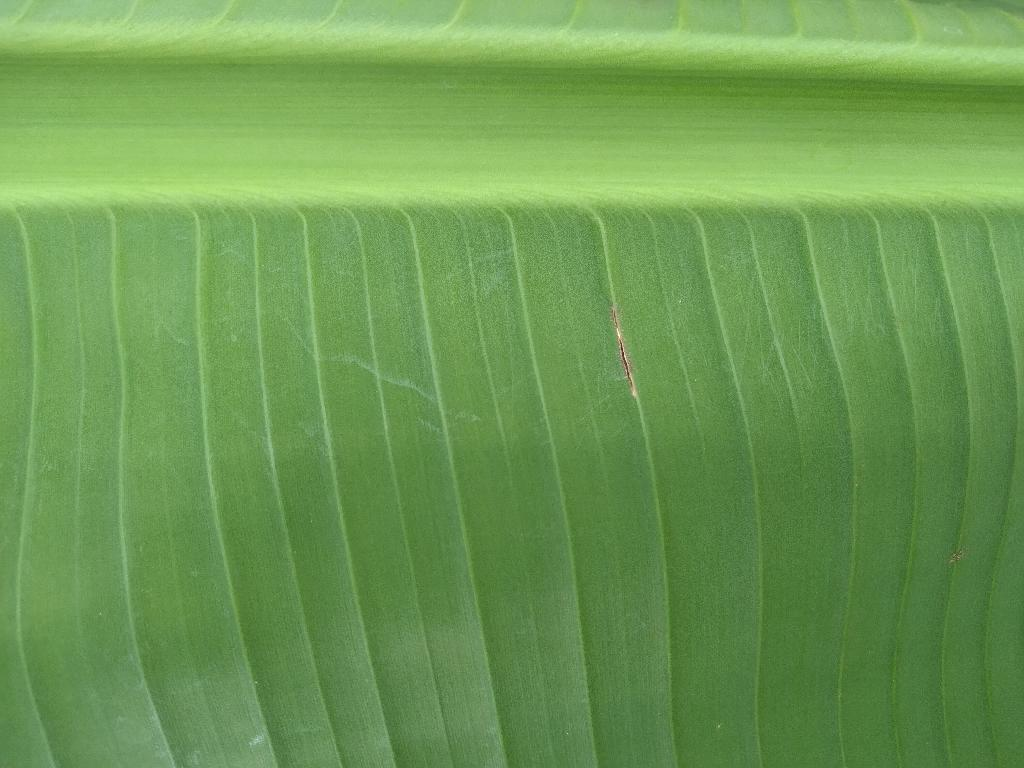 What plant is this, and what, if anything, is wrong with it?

banana, healthy
